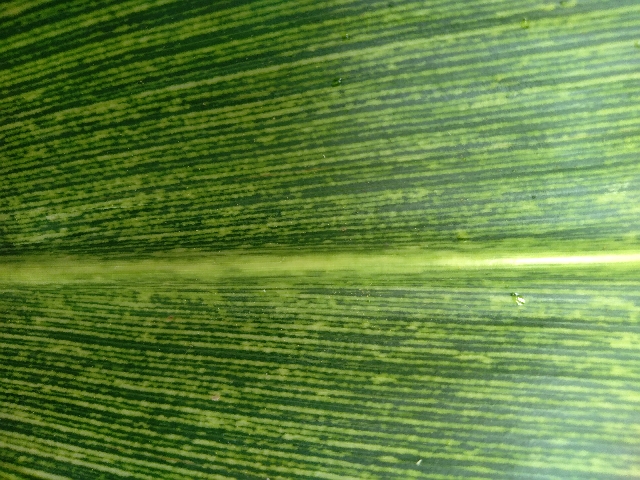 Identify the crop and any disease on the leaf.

maize, maize streak virus
